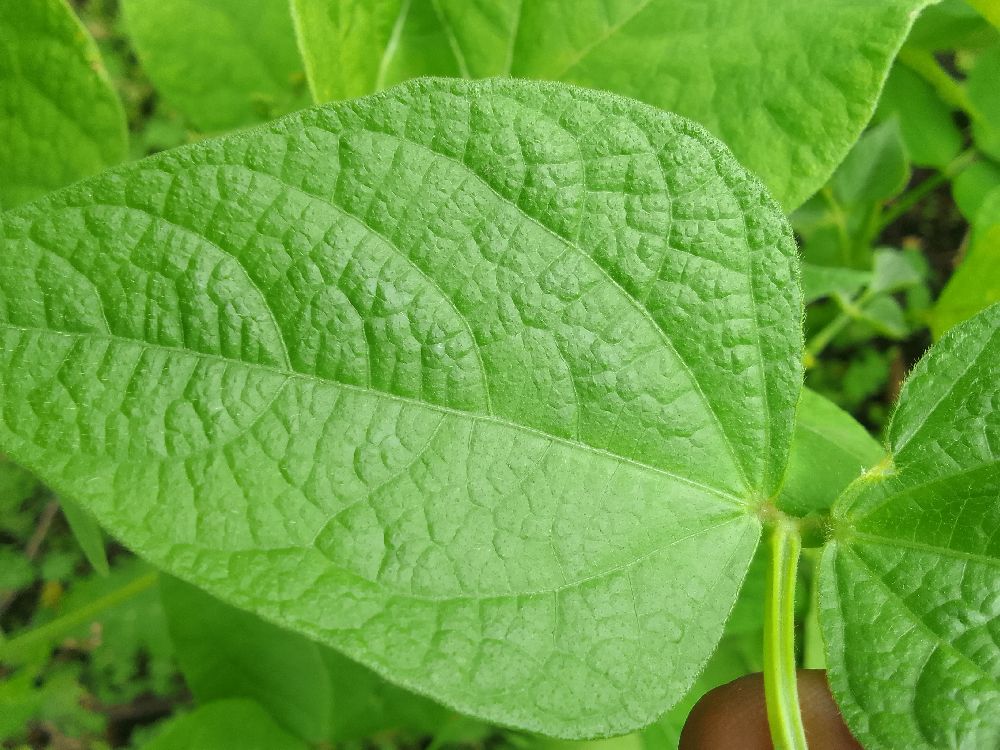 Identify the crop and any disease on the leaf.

common bean, healthy
